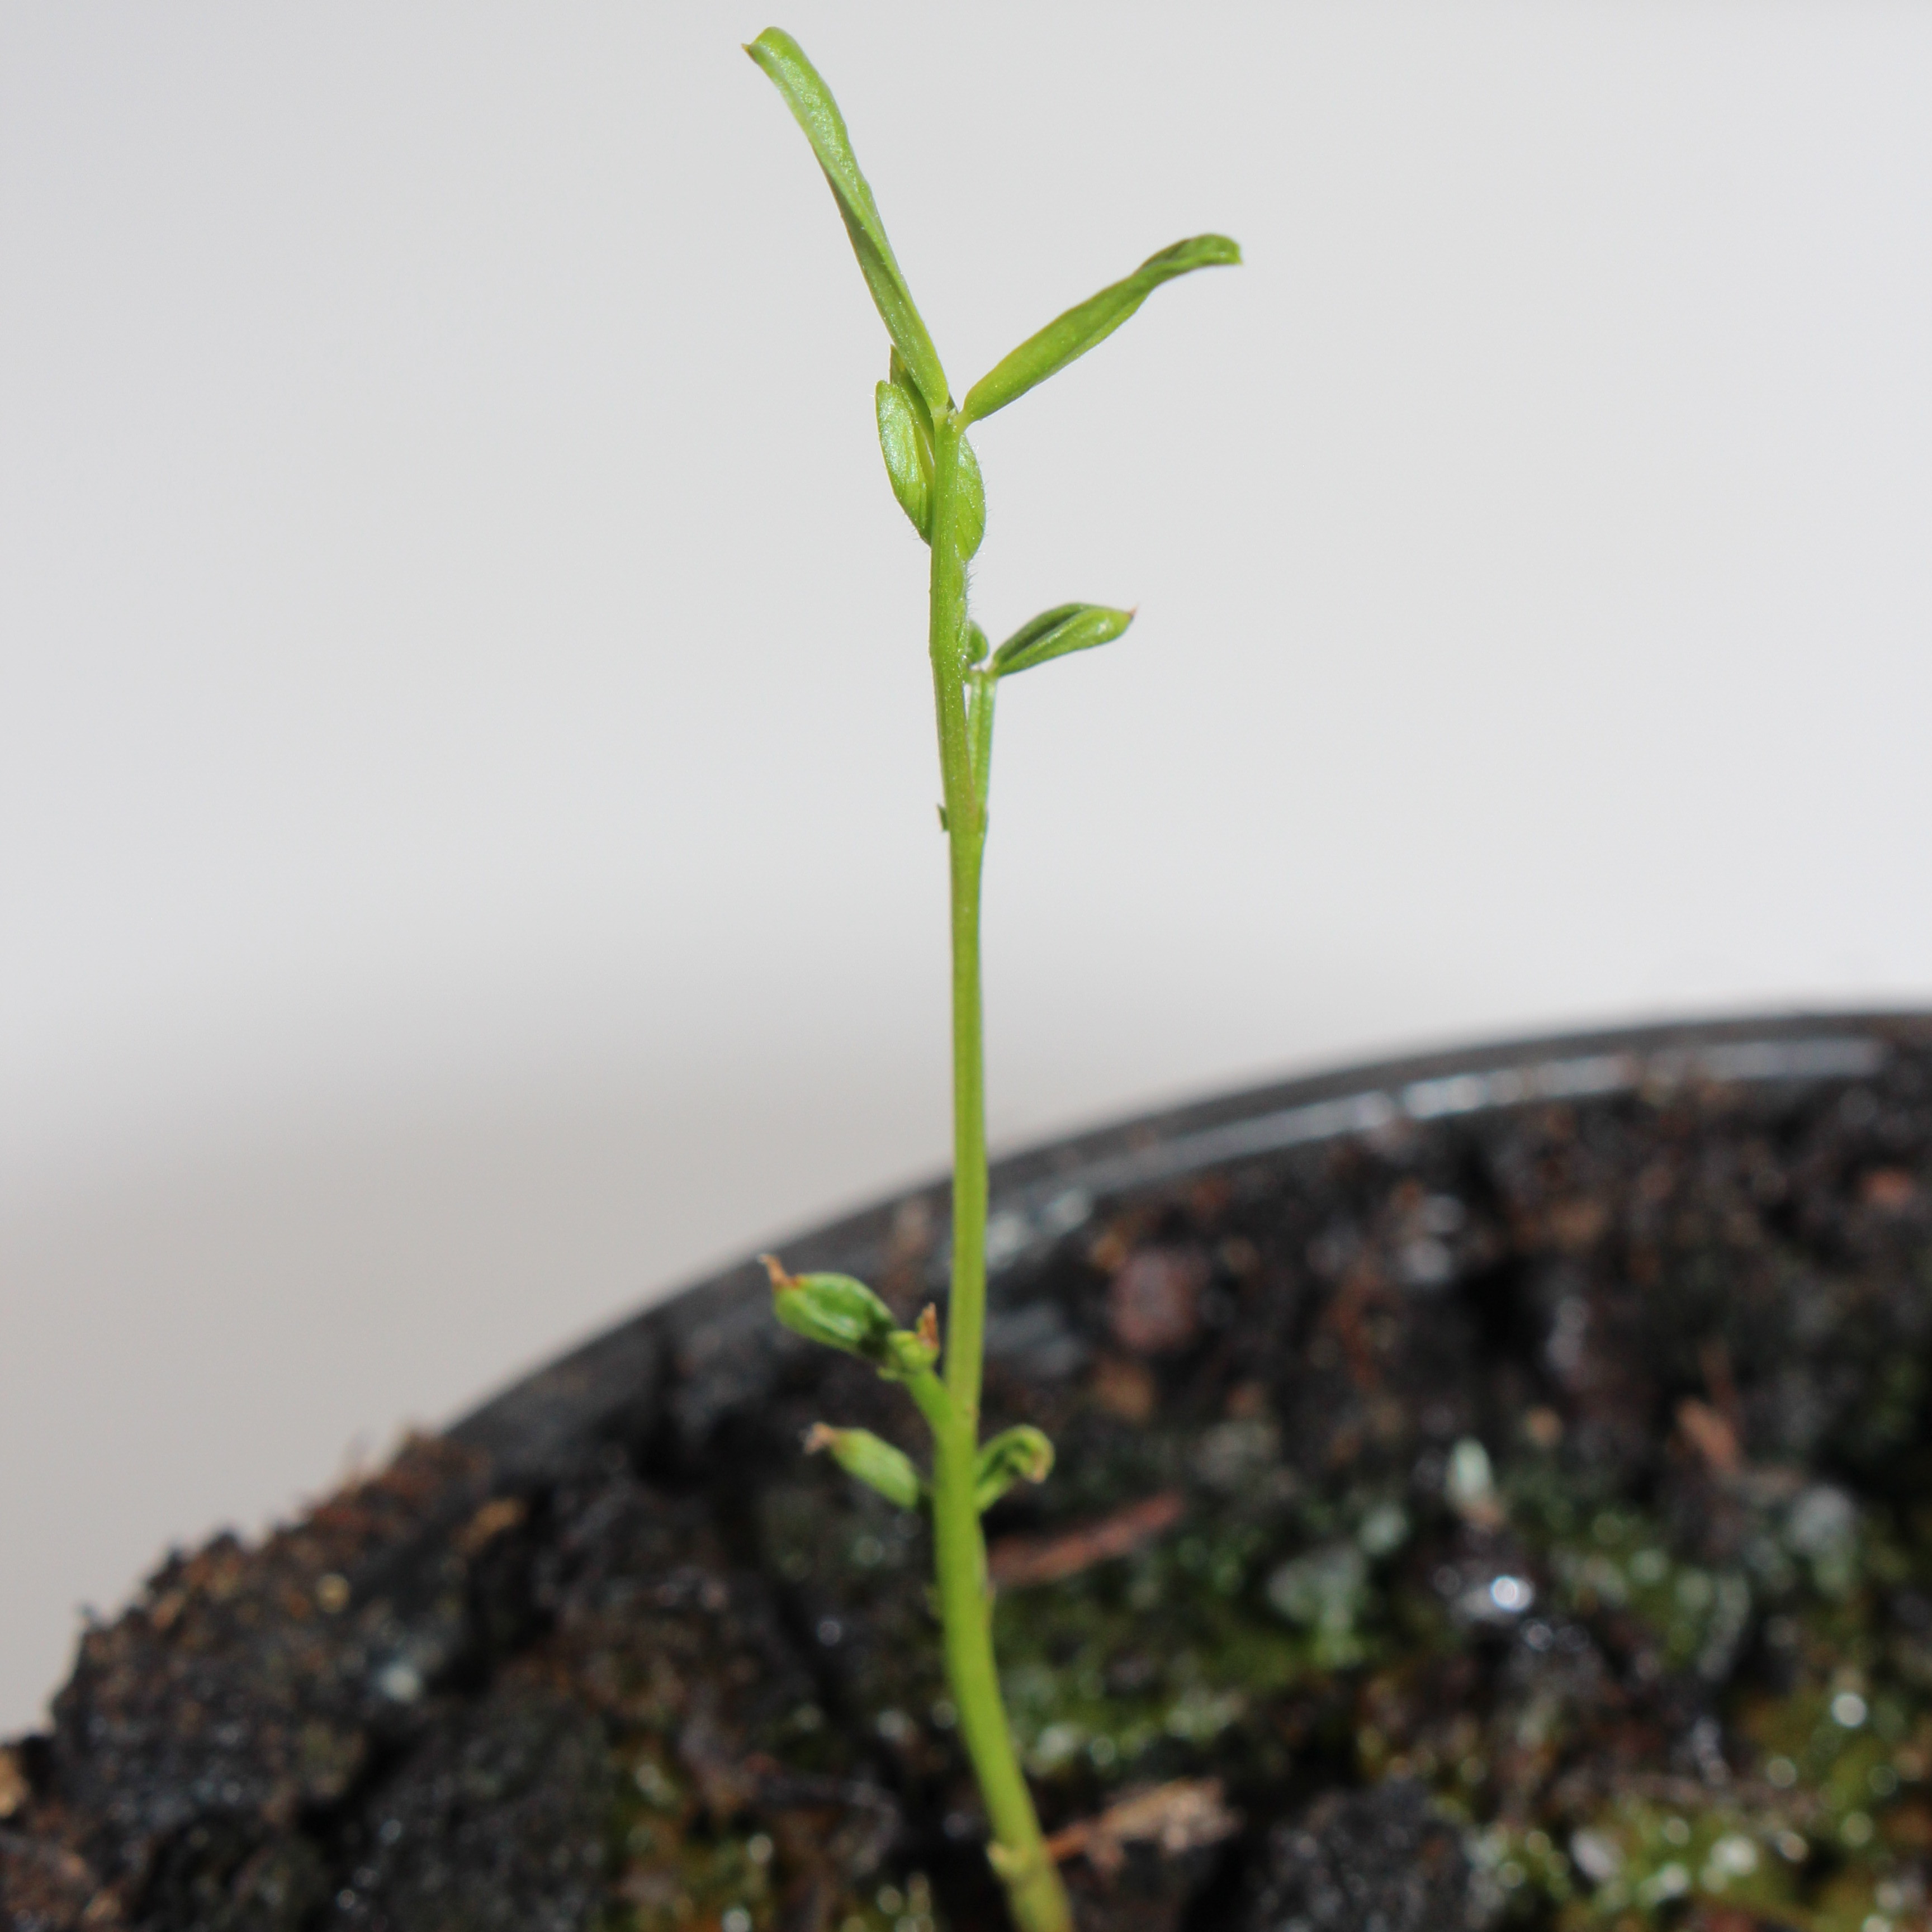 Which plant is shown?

Vicia sativa
